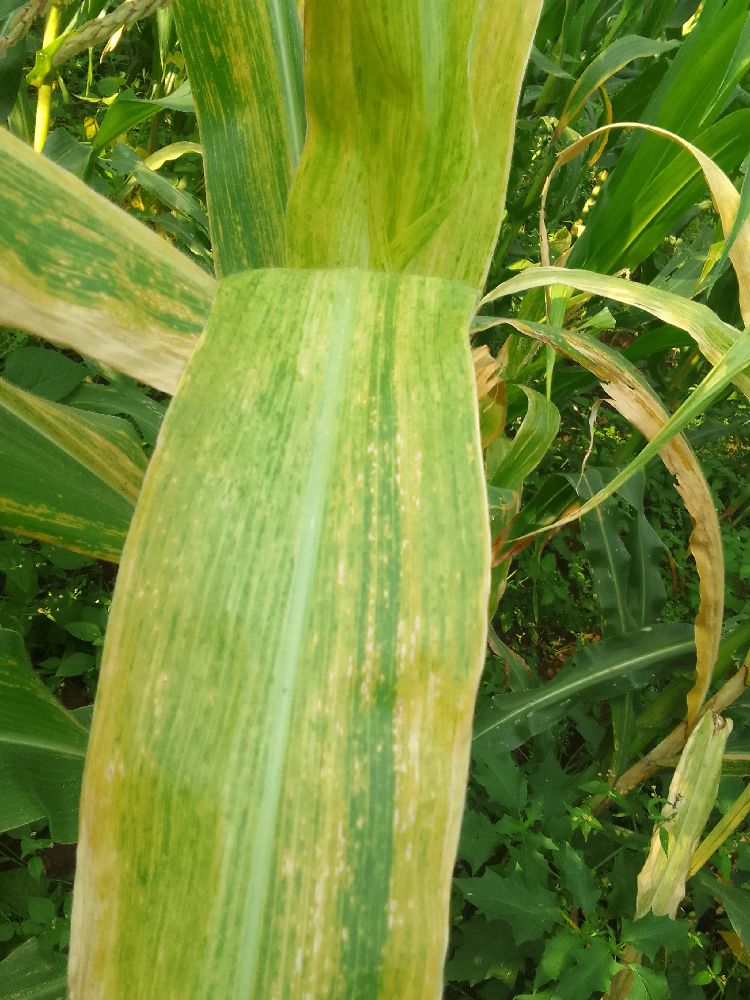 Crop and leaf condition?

maize, maize lethal necrosis
